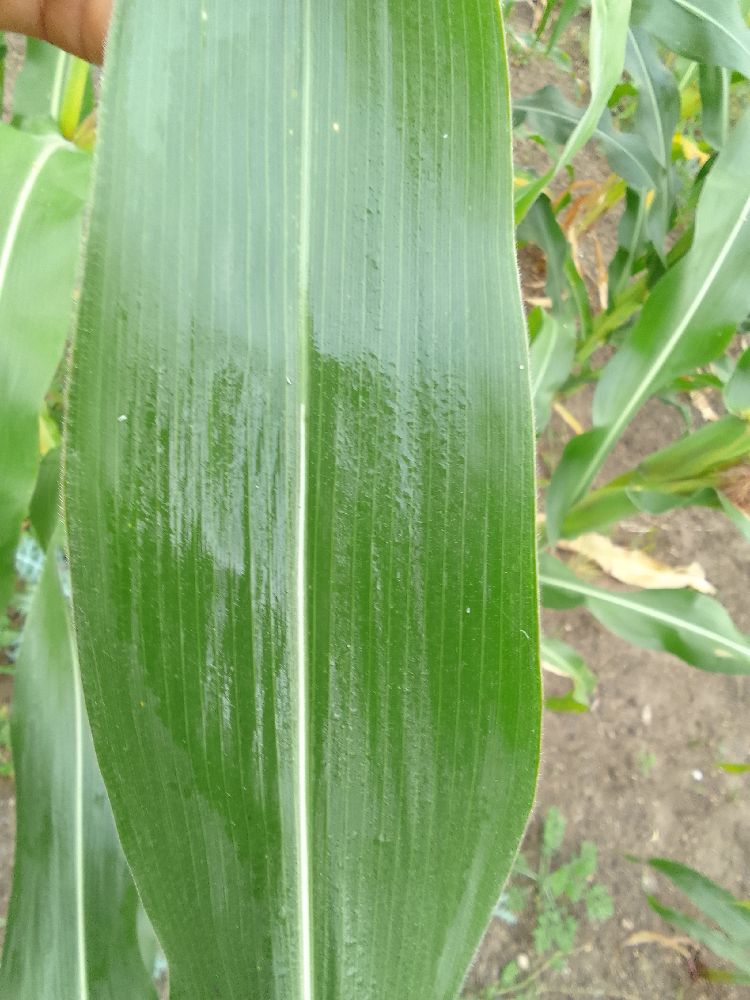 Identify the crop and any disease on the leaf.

maize, healthy
